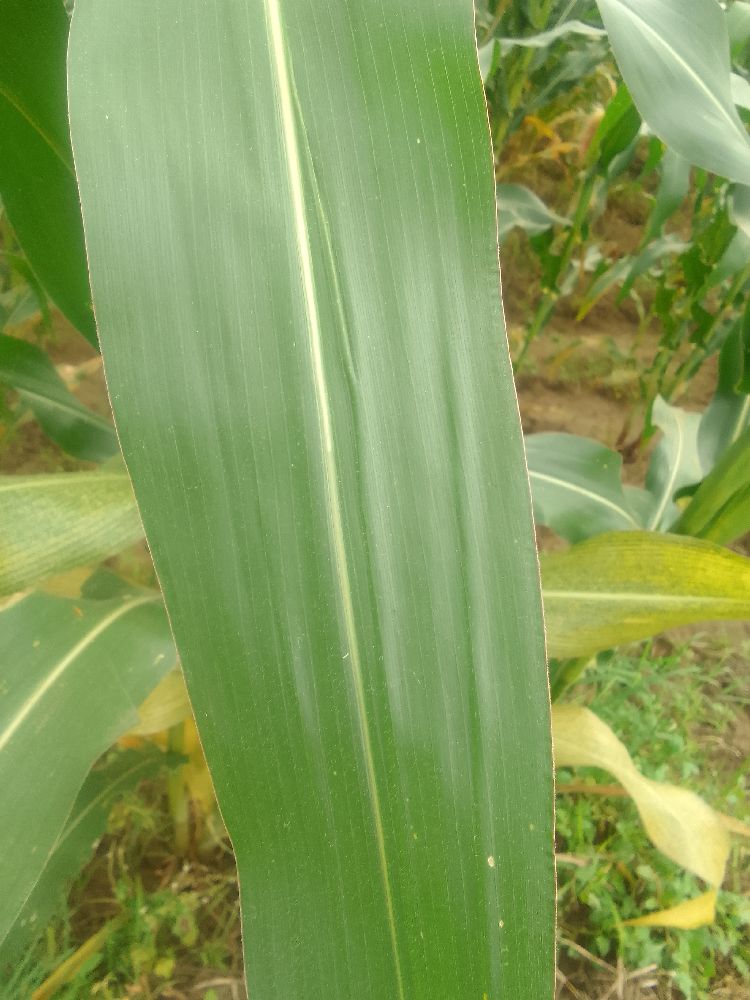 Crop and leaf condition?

maize, healthy
